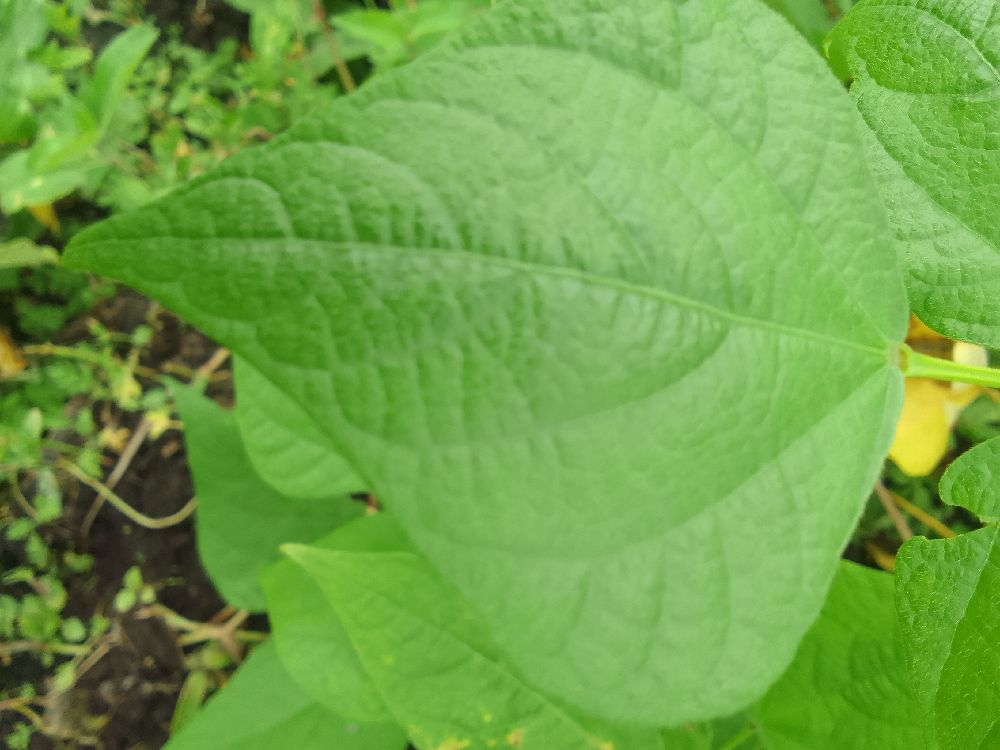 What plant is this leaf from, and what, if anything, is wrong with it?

common bean, healthy
